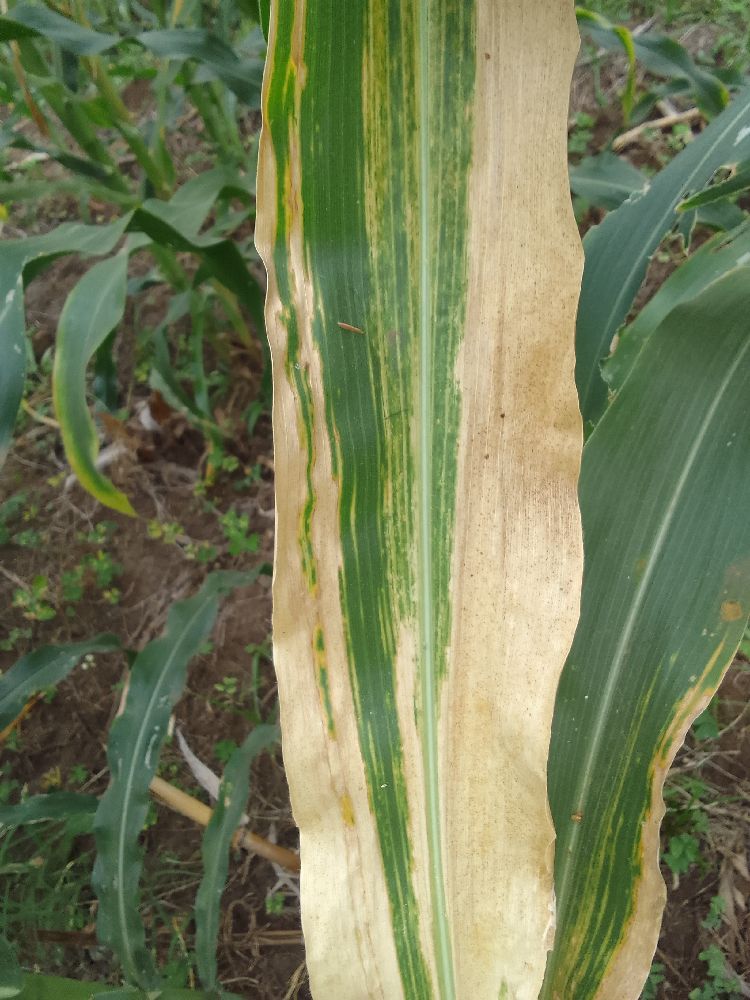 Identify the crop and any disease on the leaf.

maize, maize lethal necrosis
